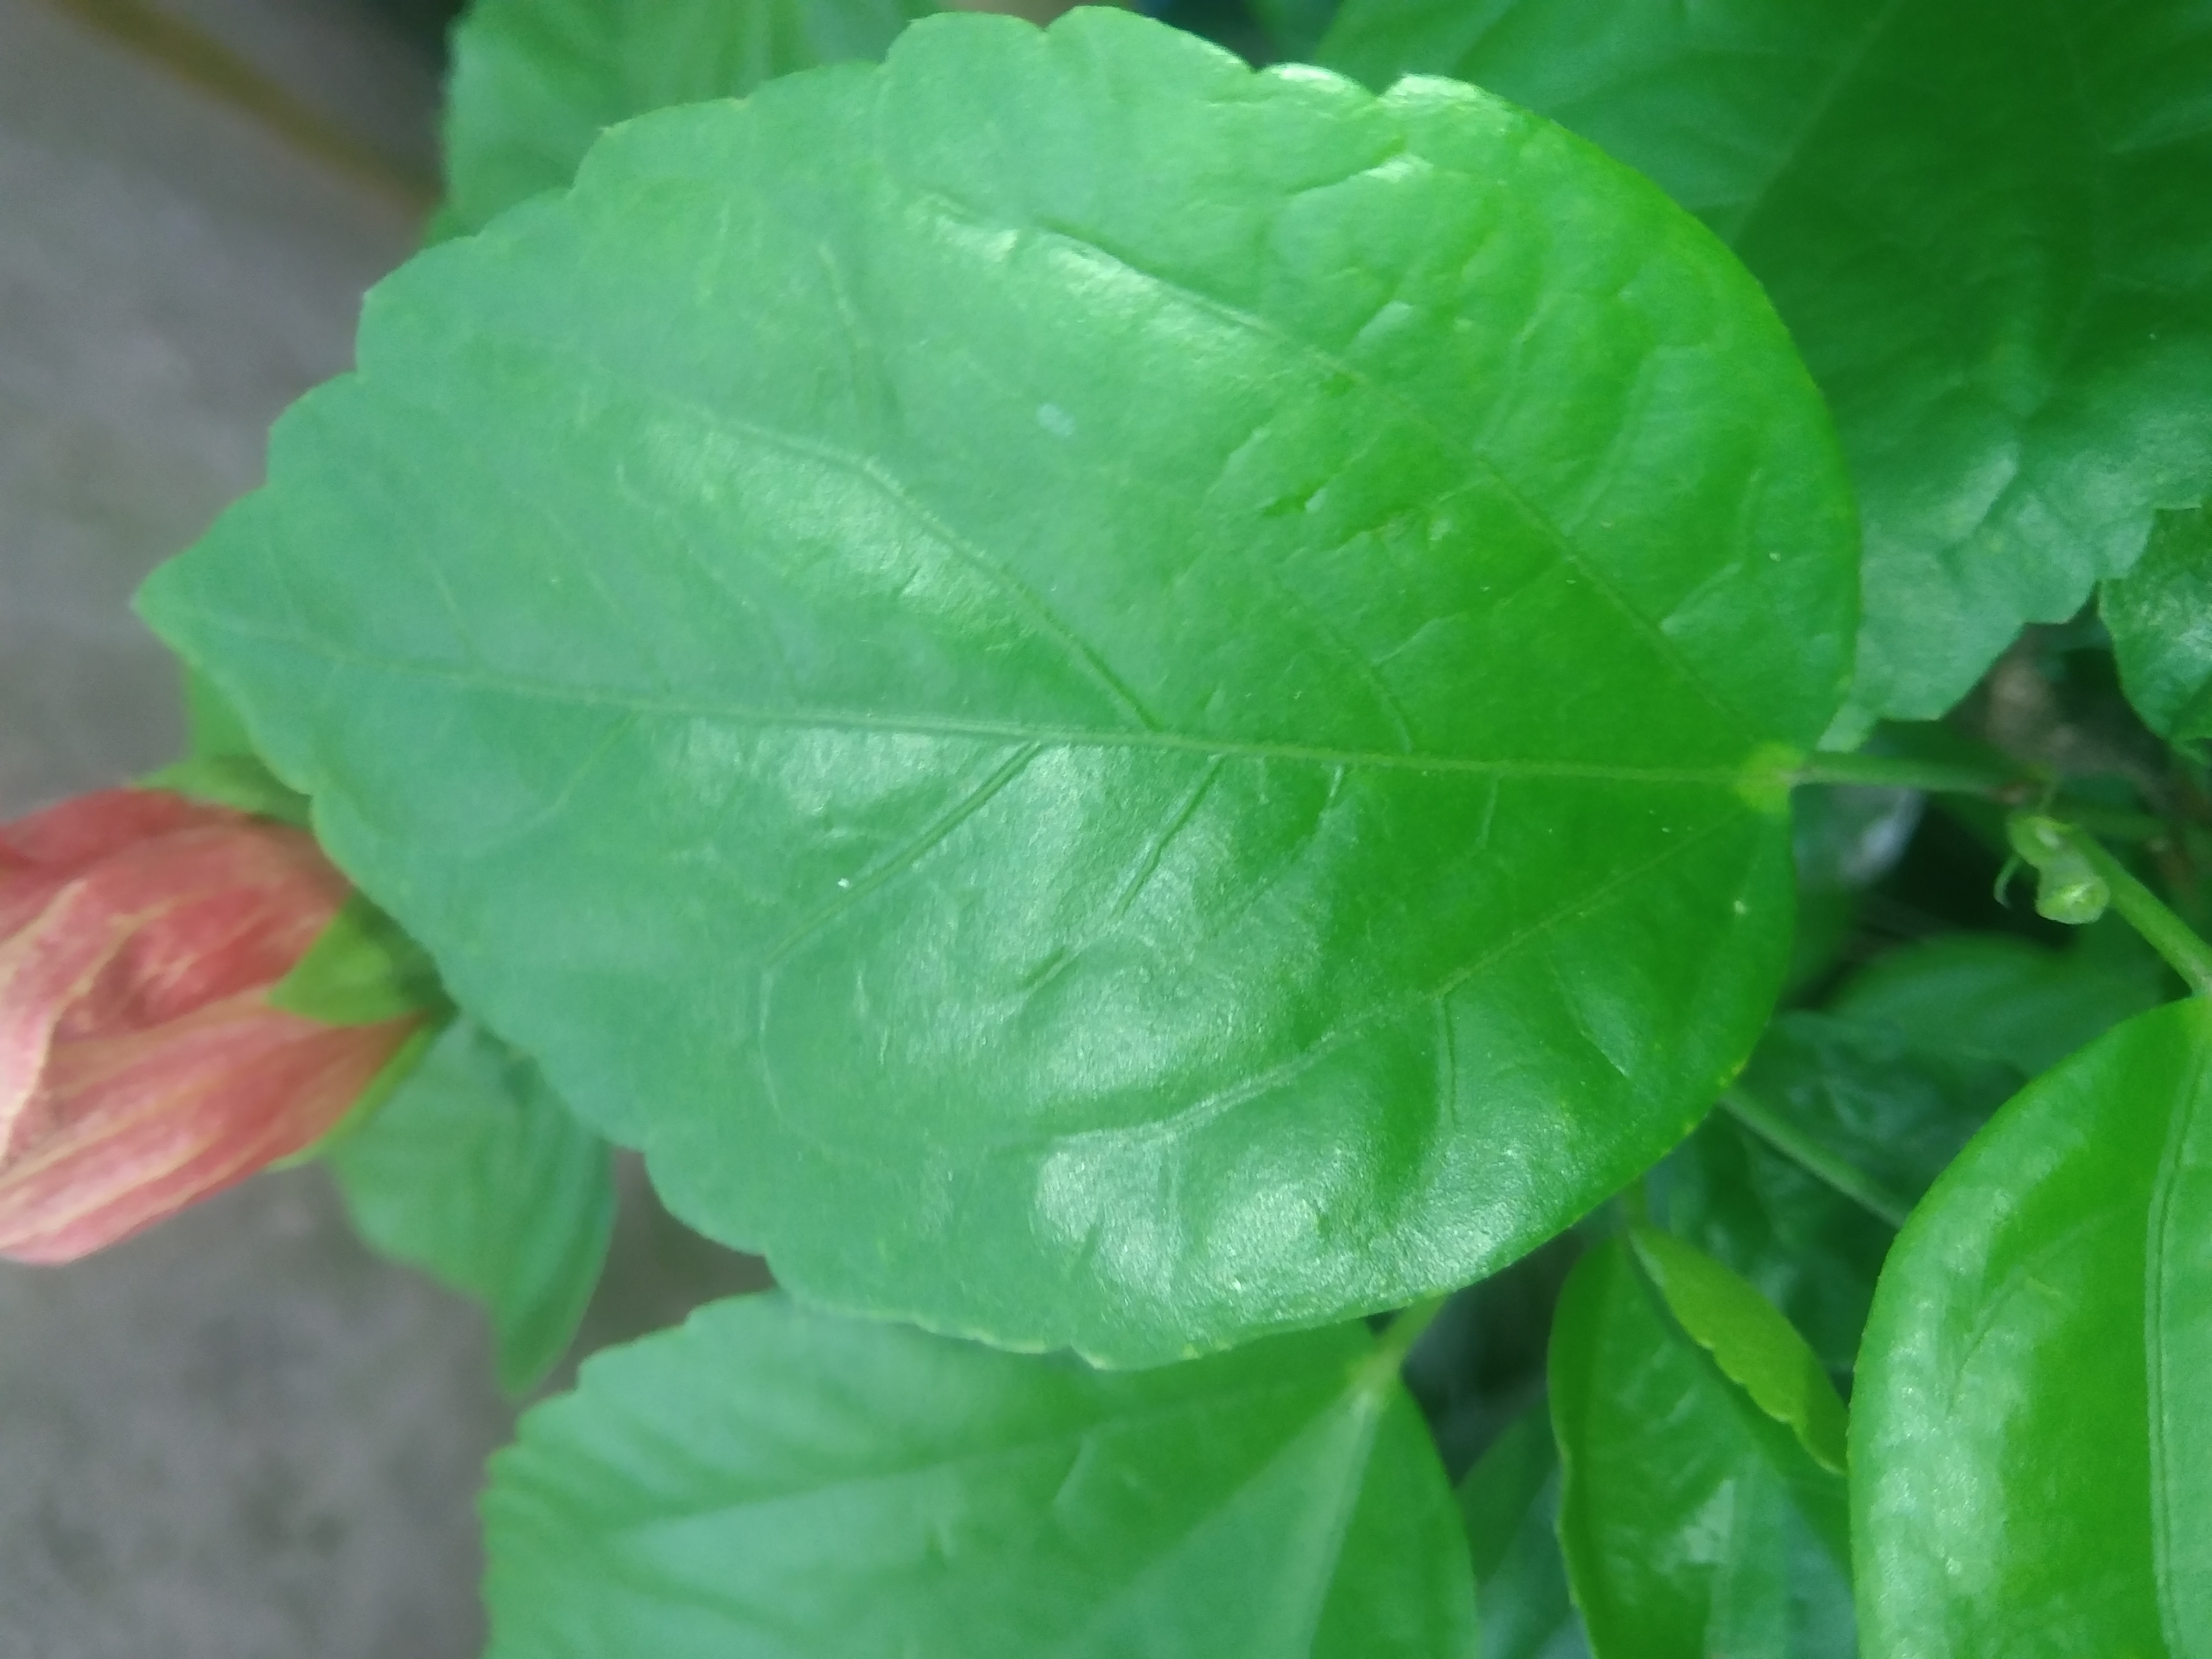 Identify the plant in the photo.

hibiscus
